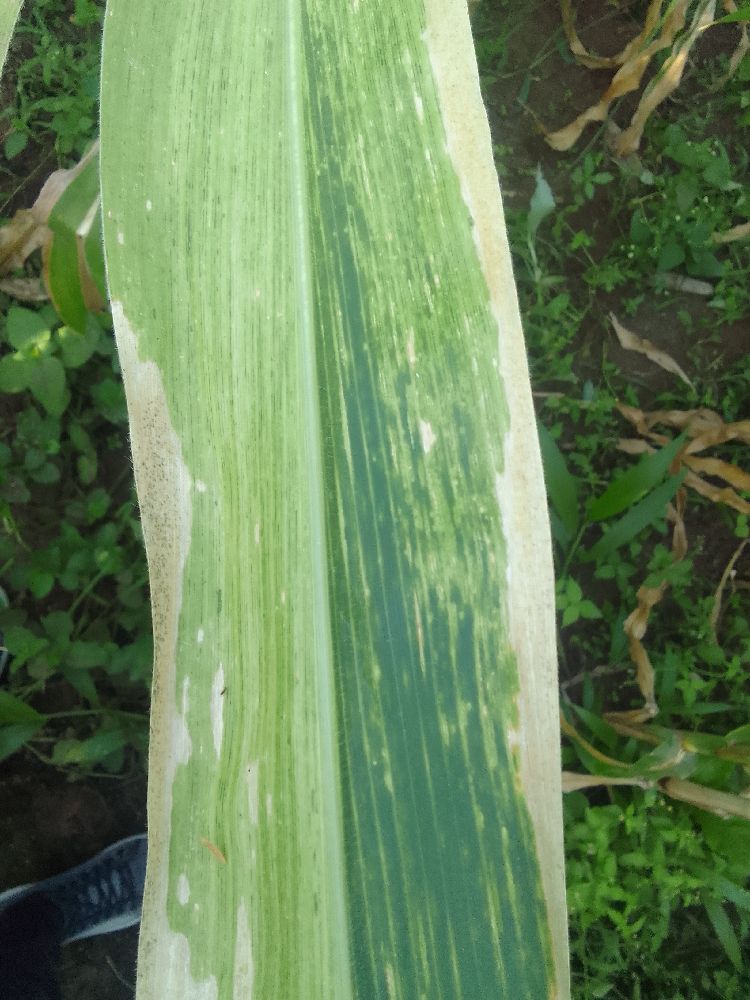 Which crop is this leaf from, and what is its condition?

maize, maize lethal necrosis
